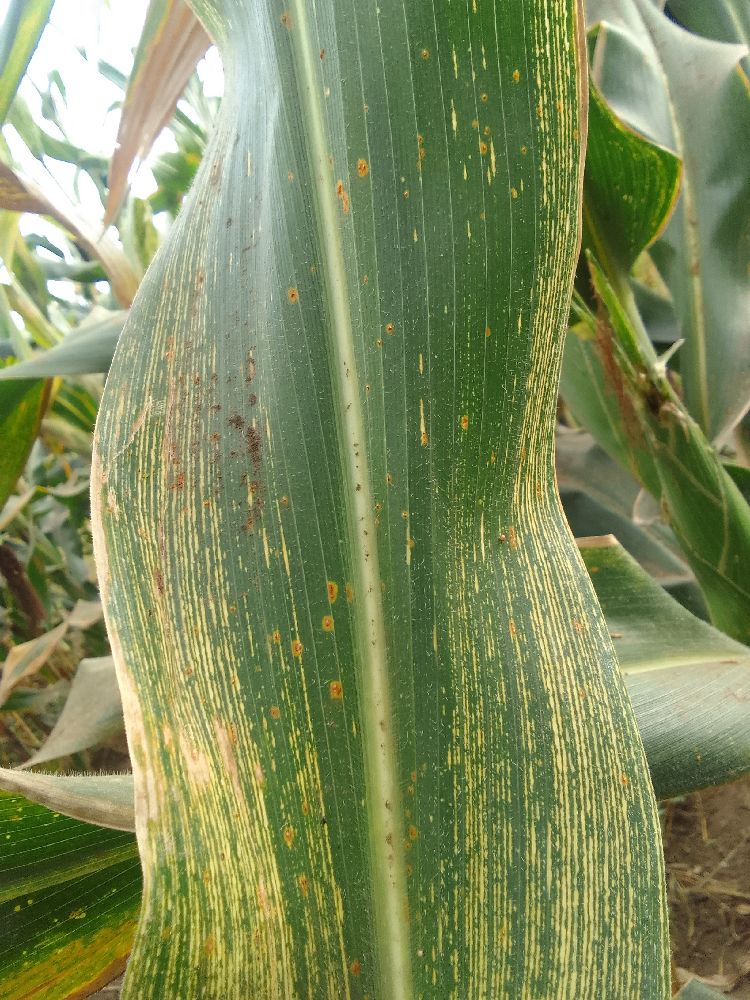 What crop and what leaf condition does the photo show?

maize, maize streak virus
